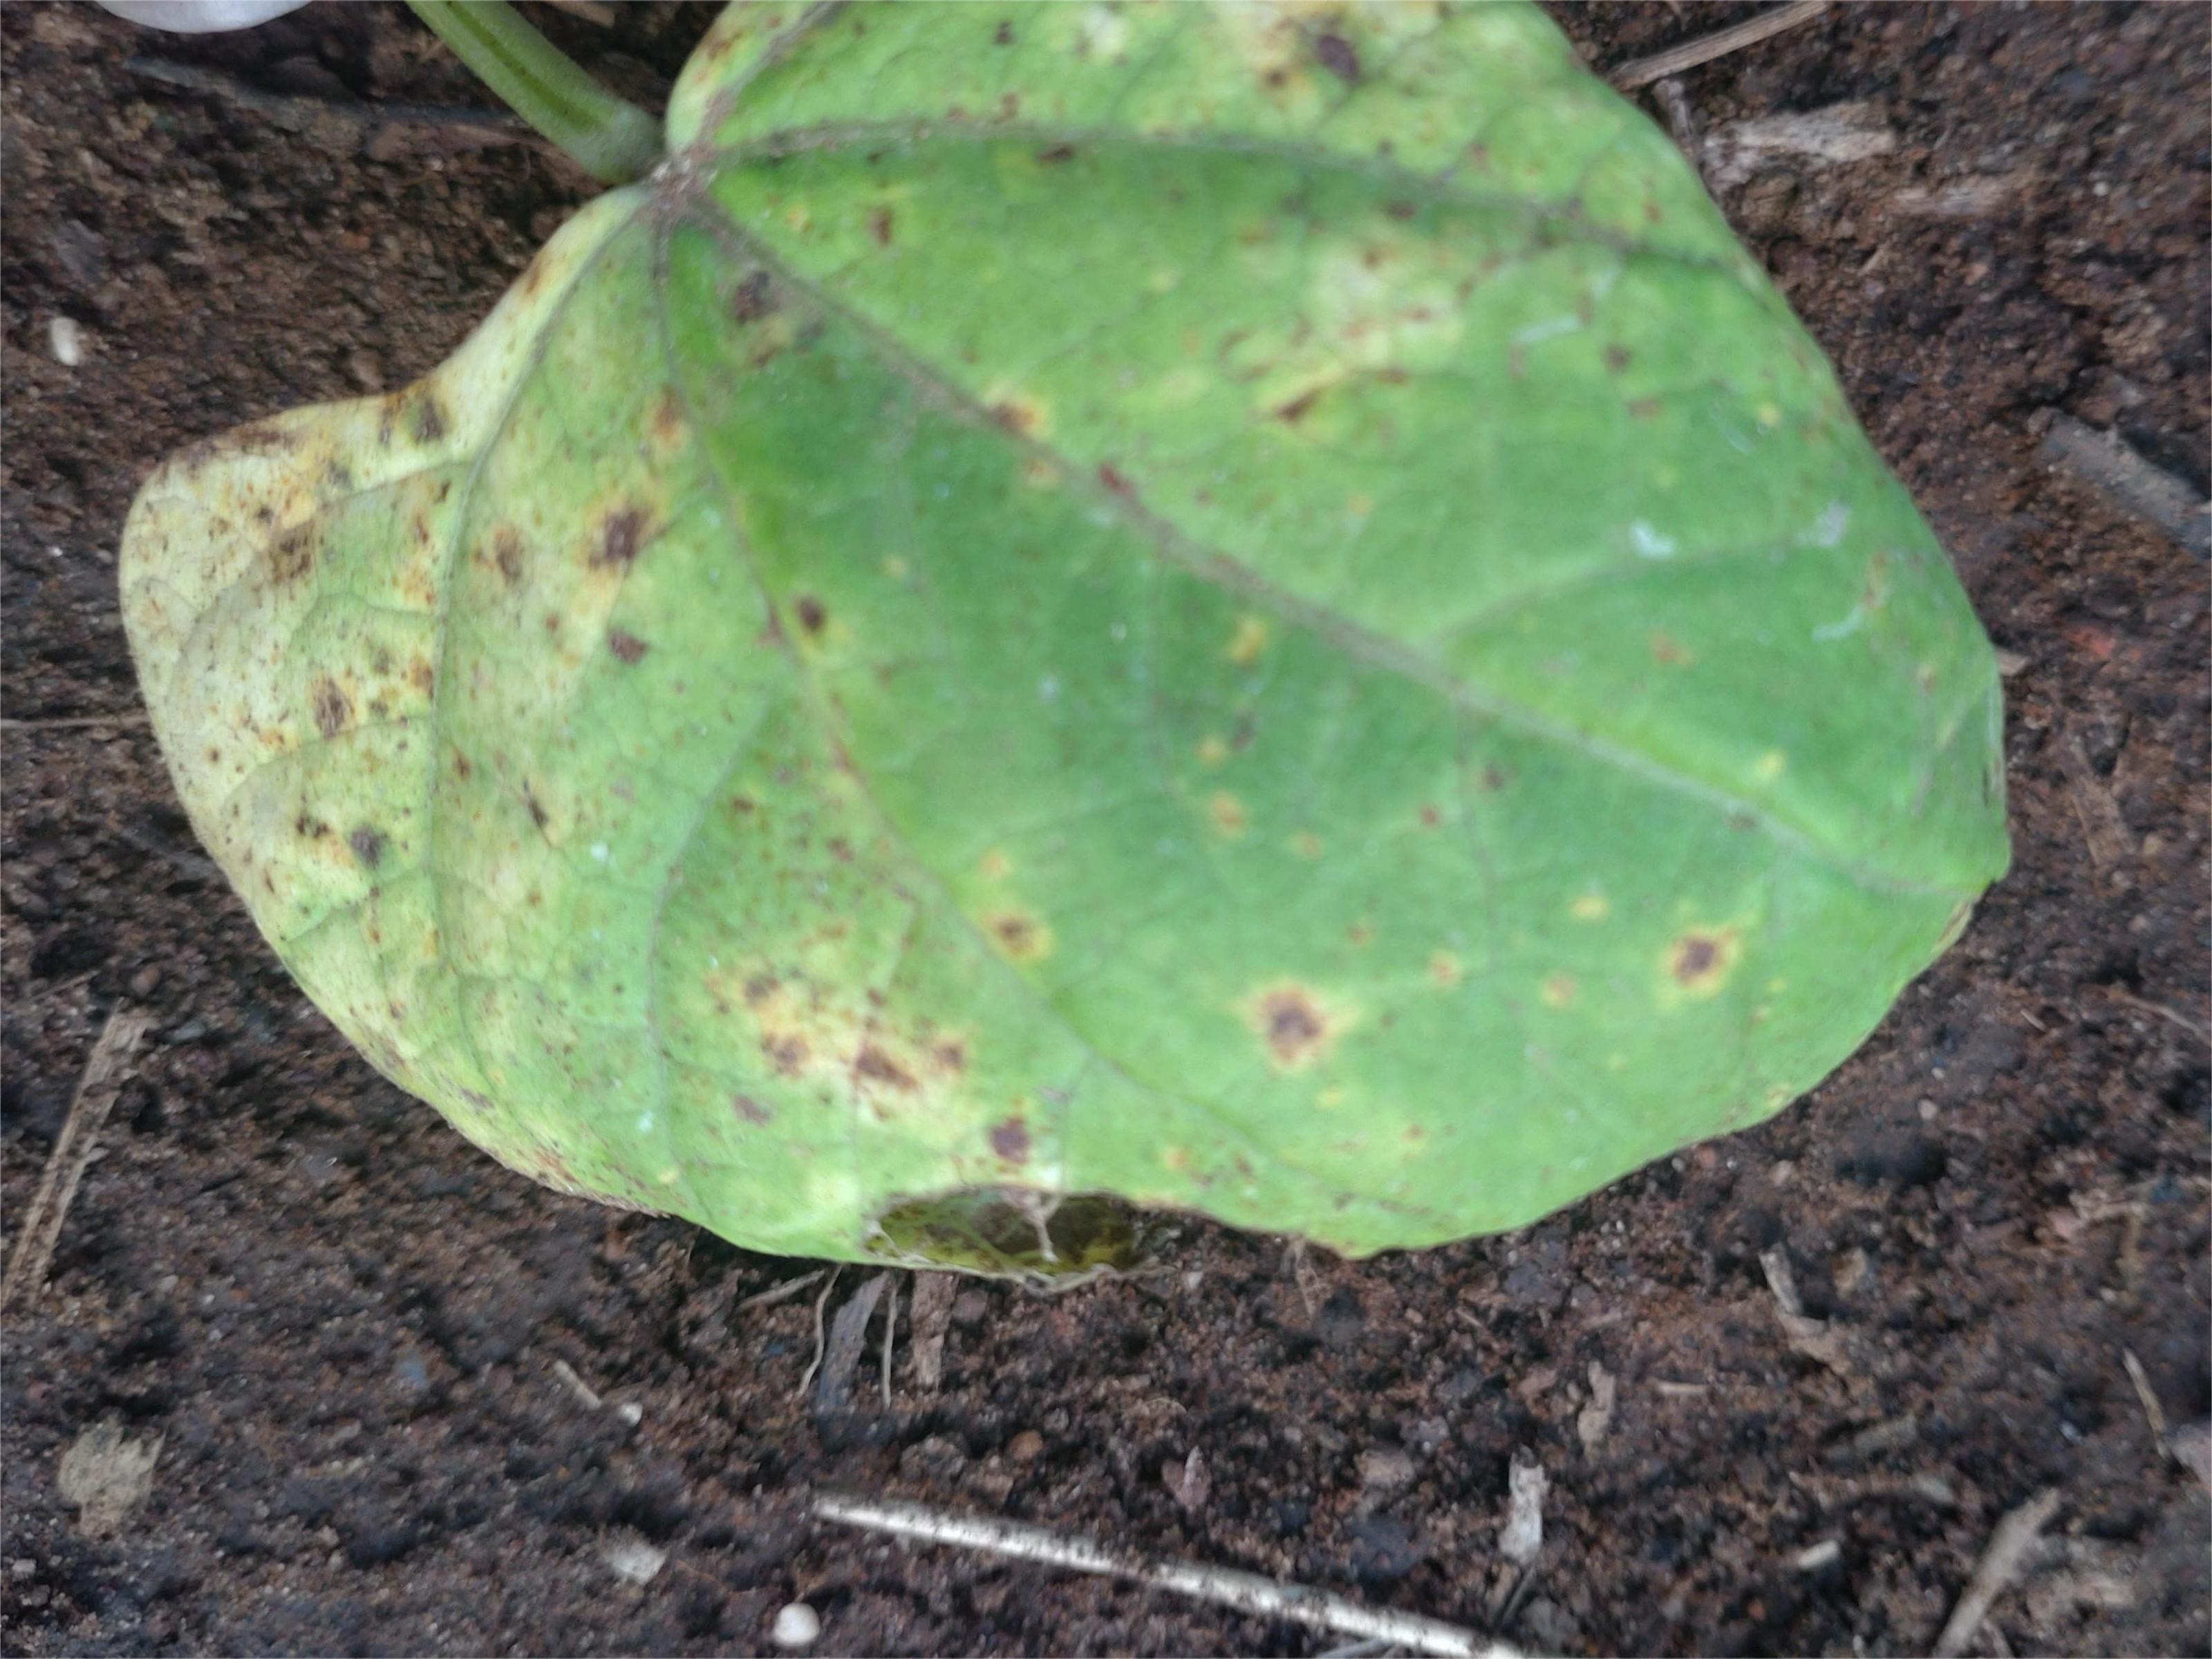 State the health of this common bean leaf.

rust
